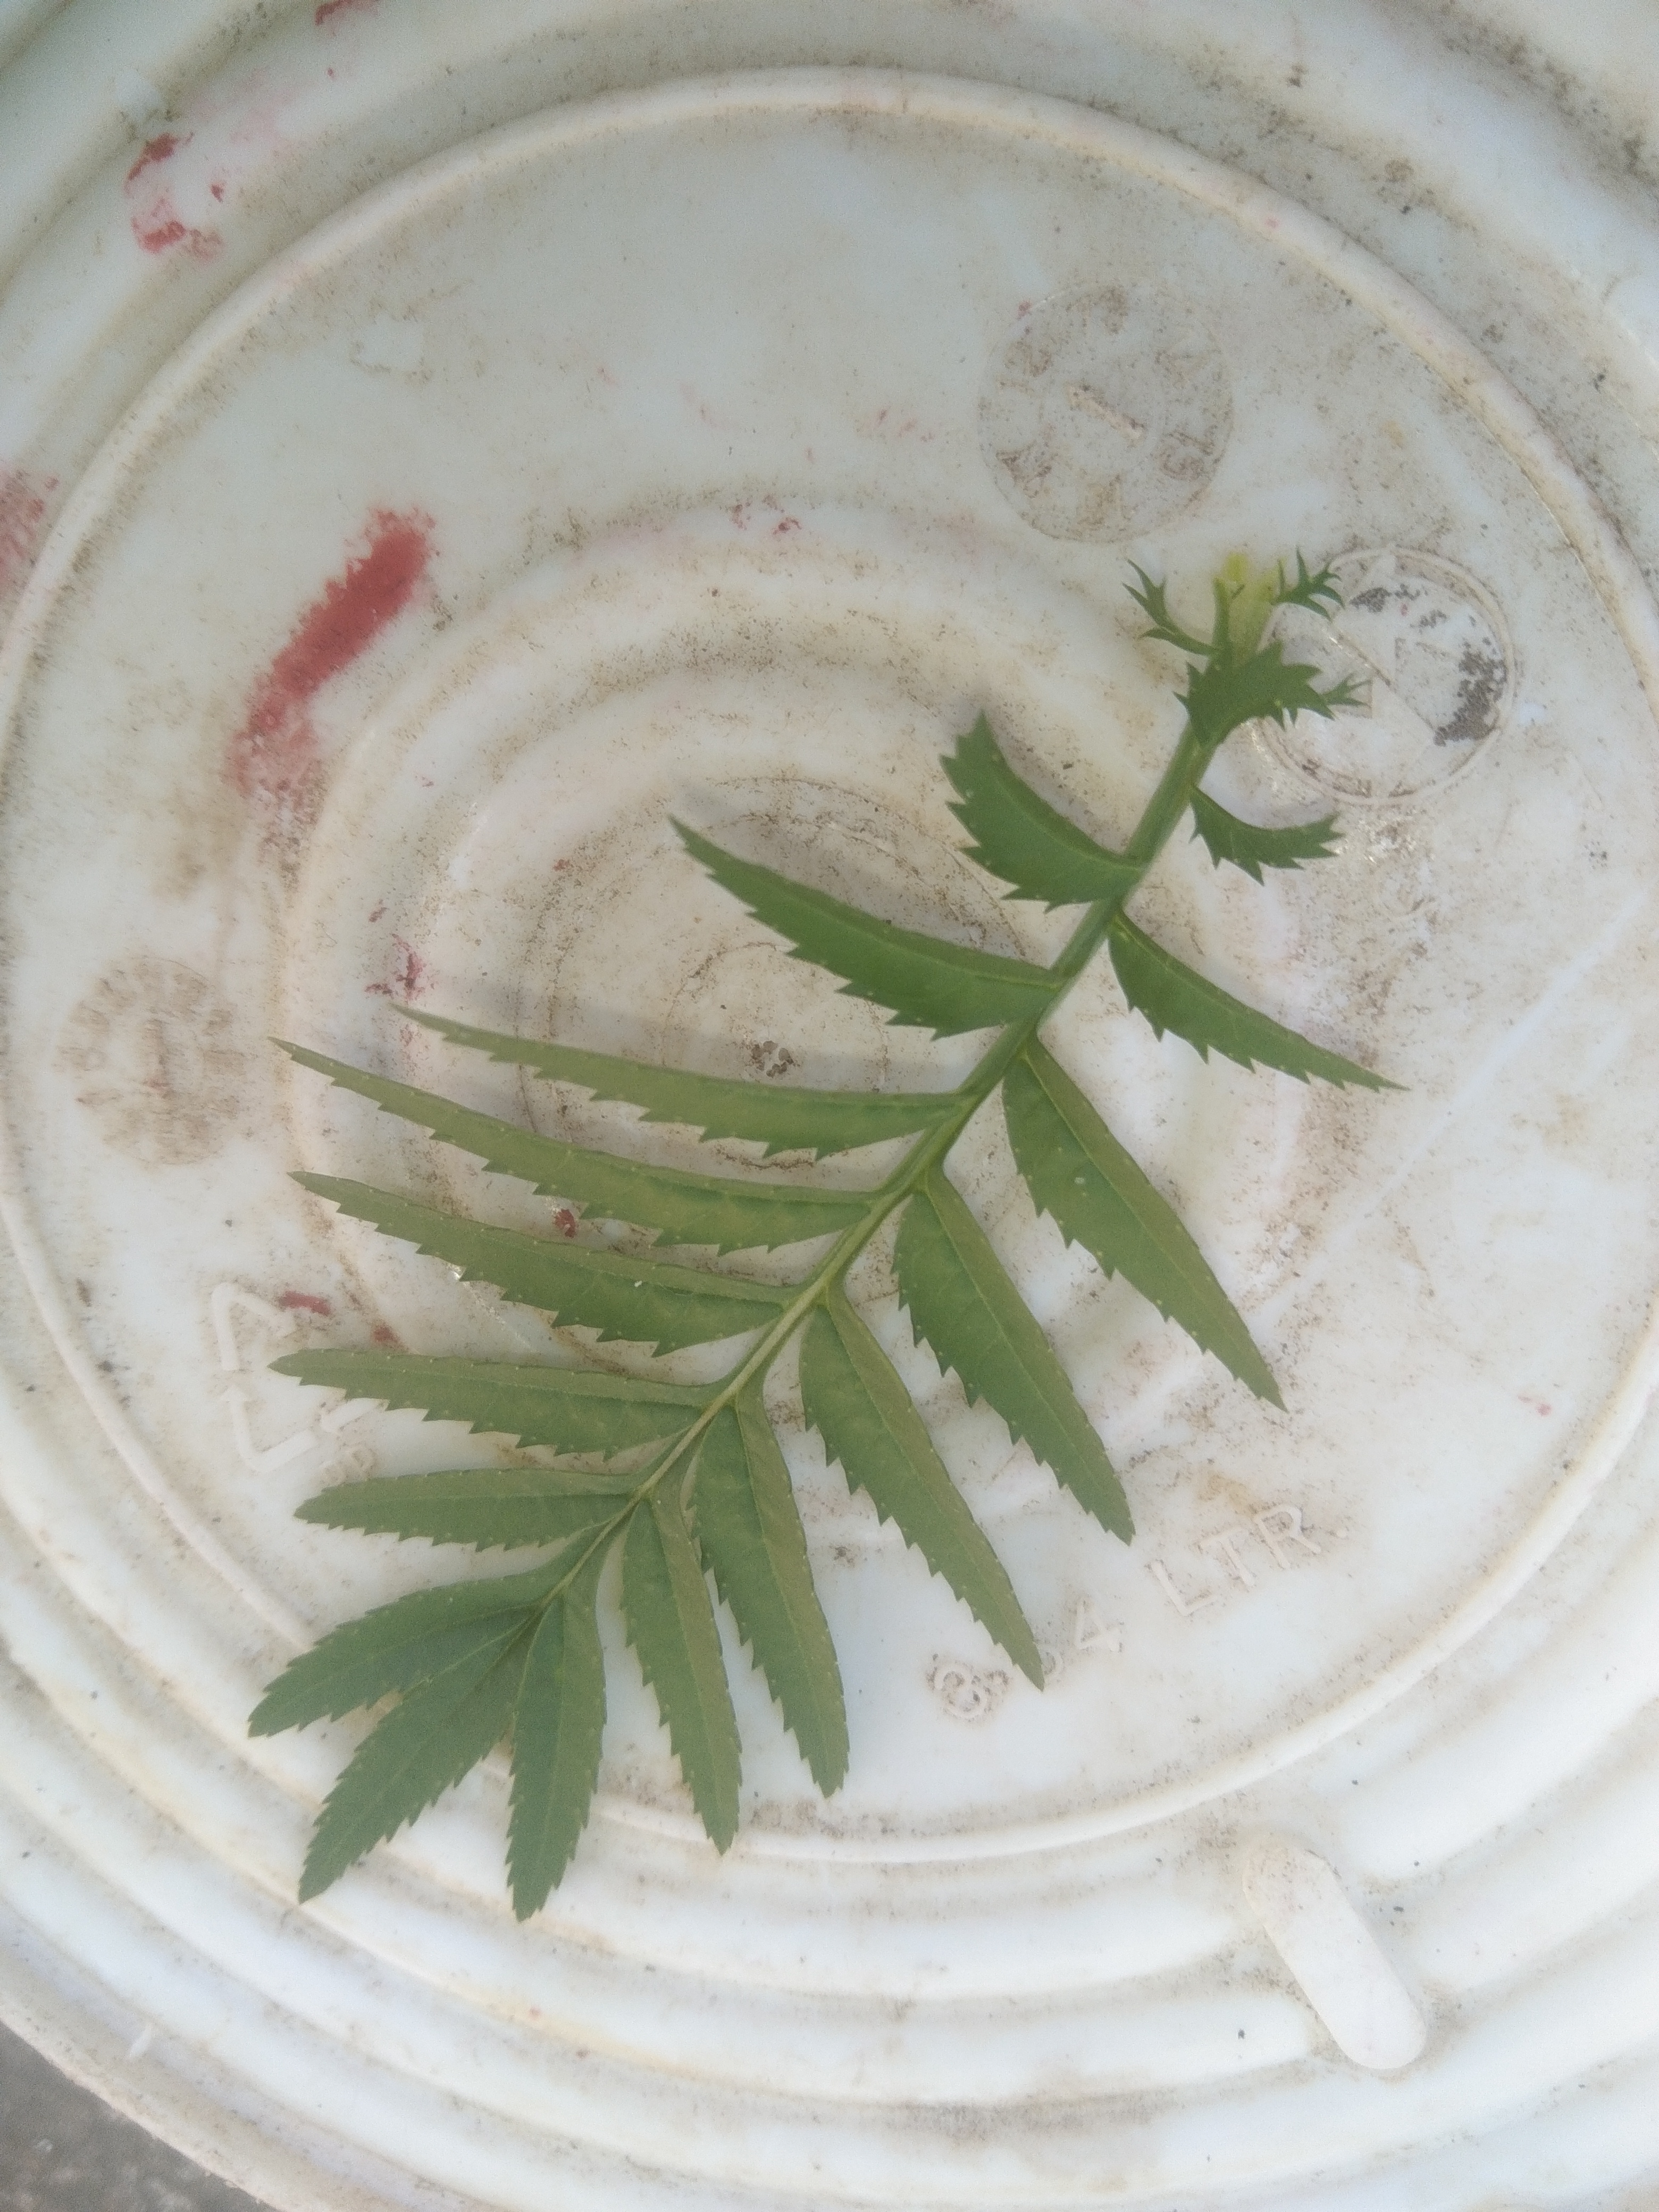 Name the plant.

marigold
